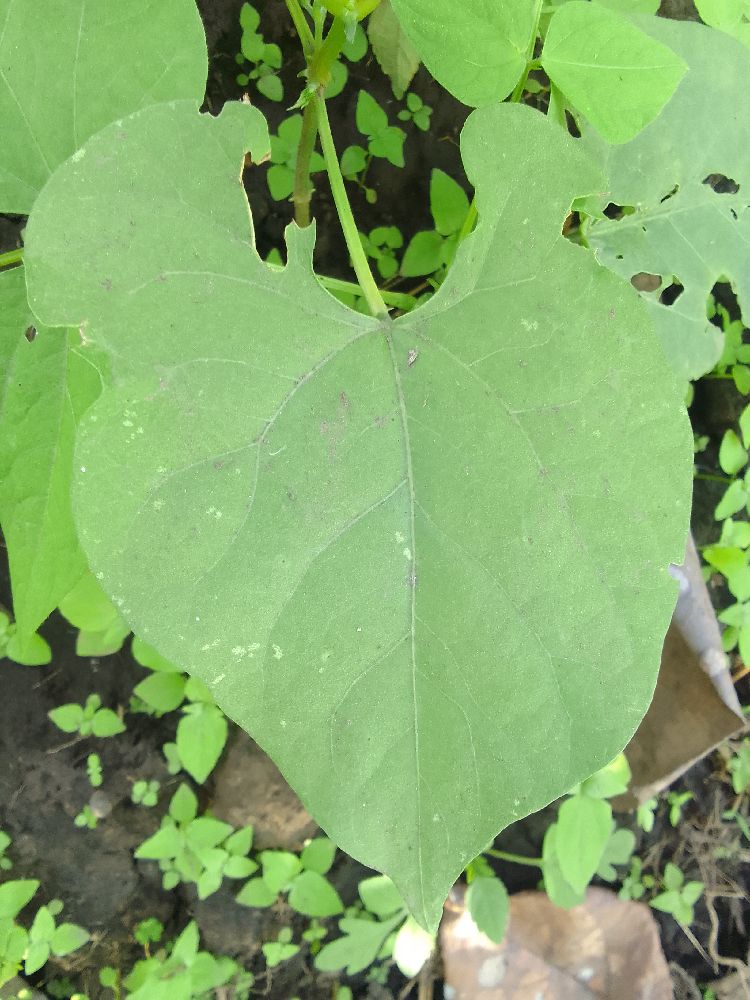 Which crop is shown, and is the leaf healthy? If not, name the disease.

common bean, healthy
